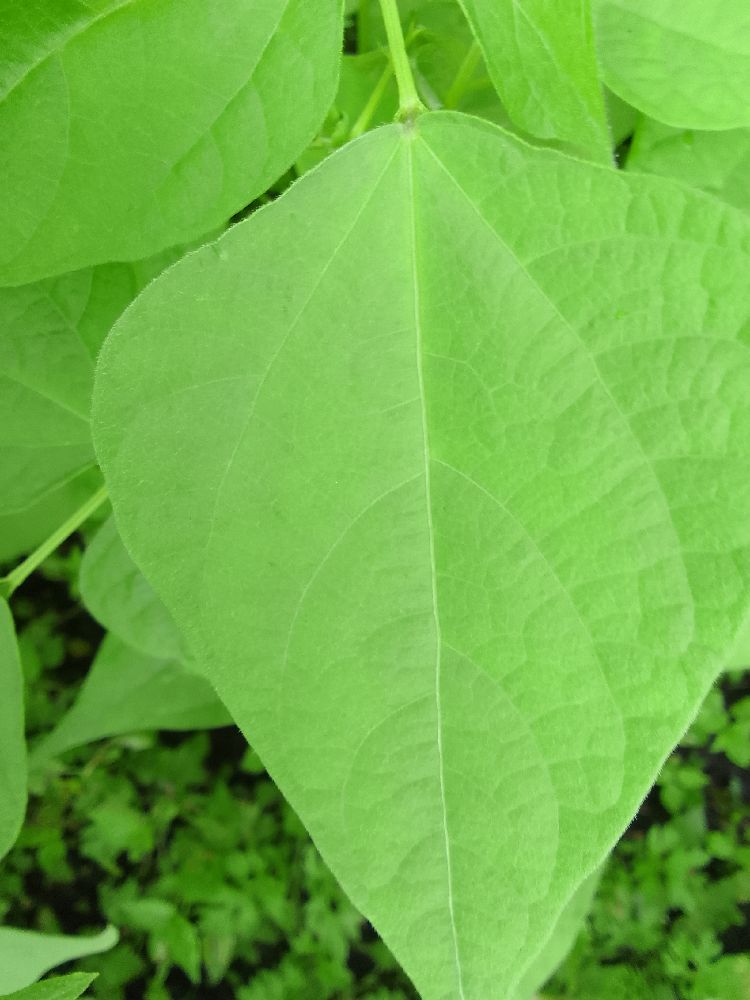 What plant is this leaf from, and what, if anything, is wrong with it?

common bean, healthy
